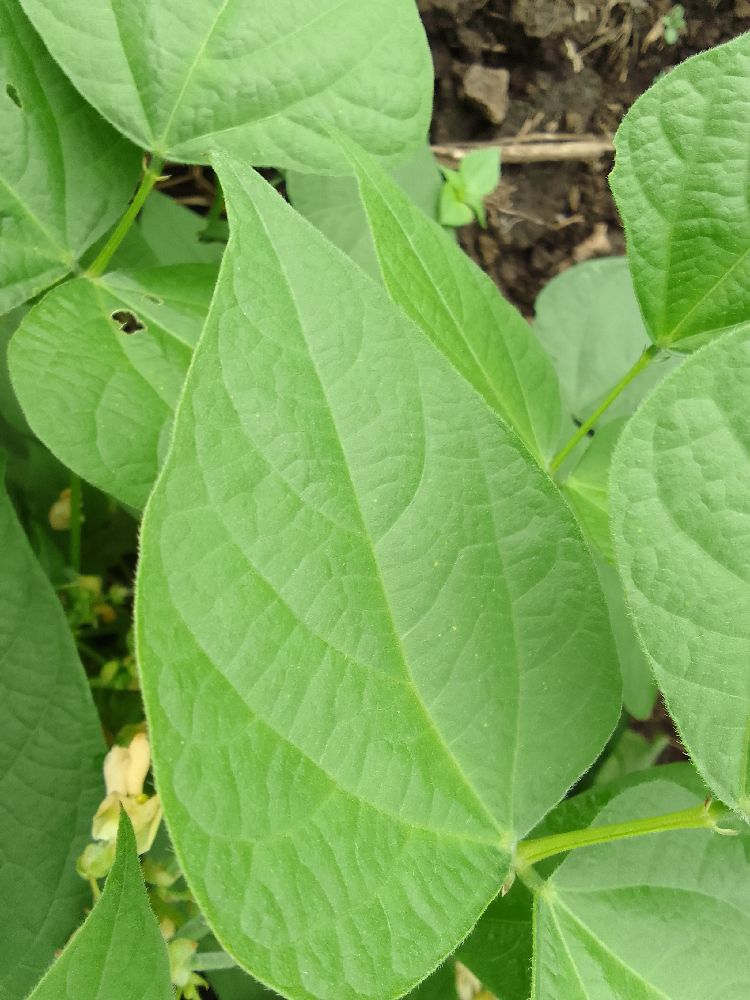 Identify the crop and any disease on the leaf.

common bean, healthy
